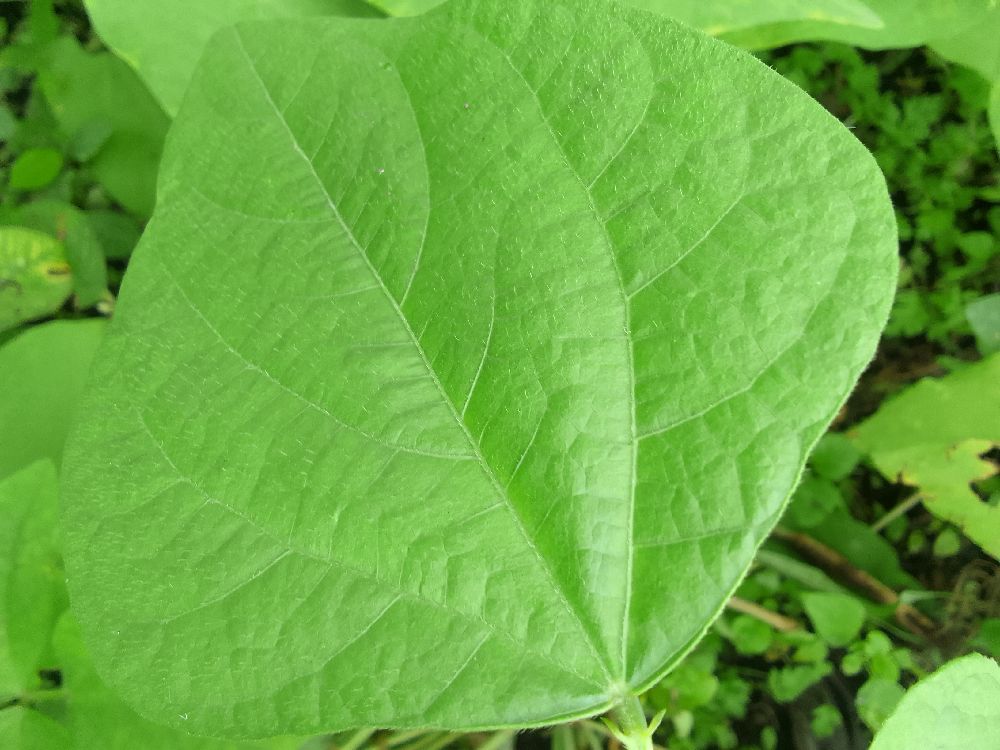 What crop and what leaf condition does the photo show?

common bean, healthy
